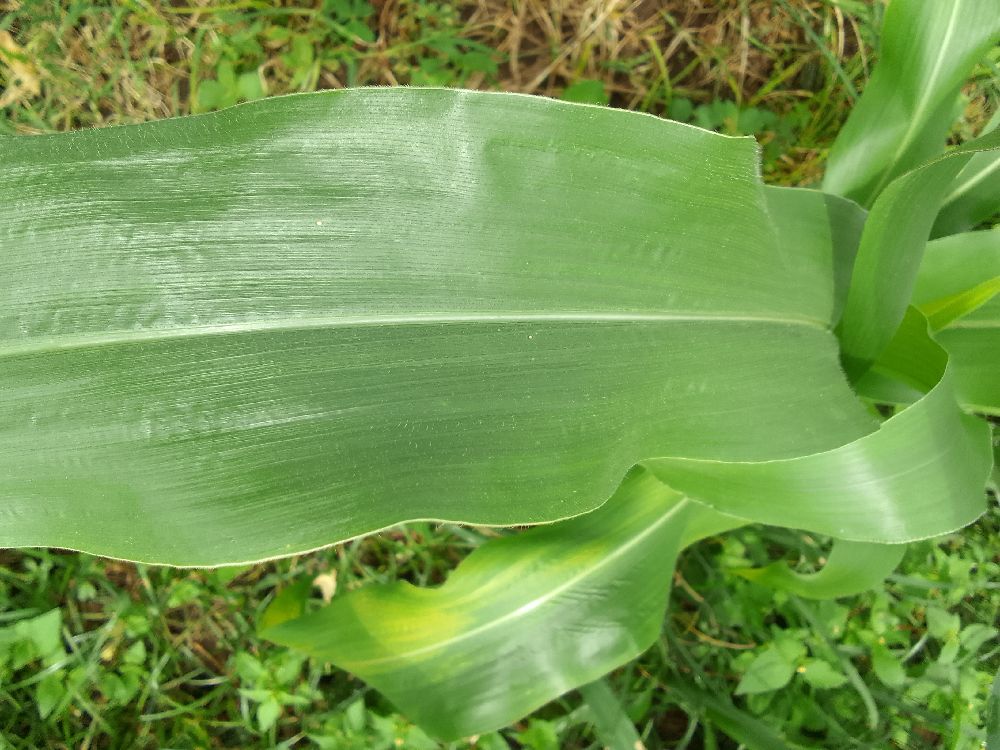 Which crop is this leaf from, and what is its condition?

maize, healthy
